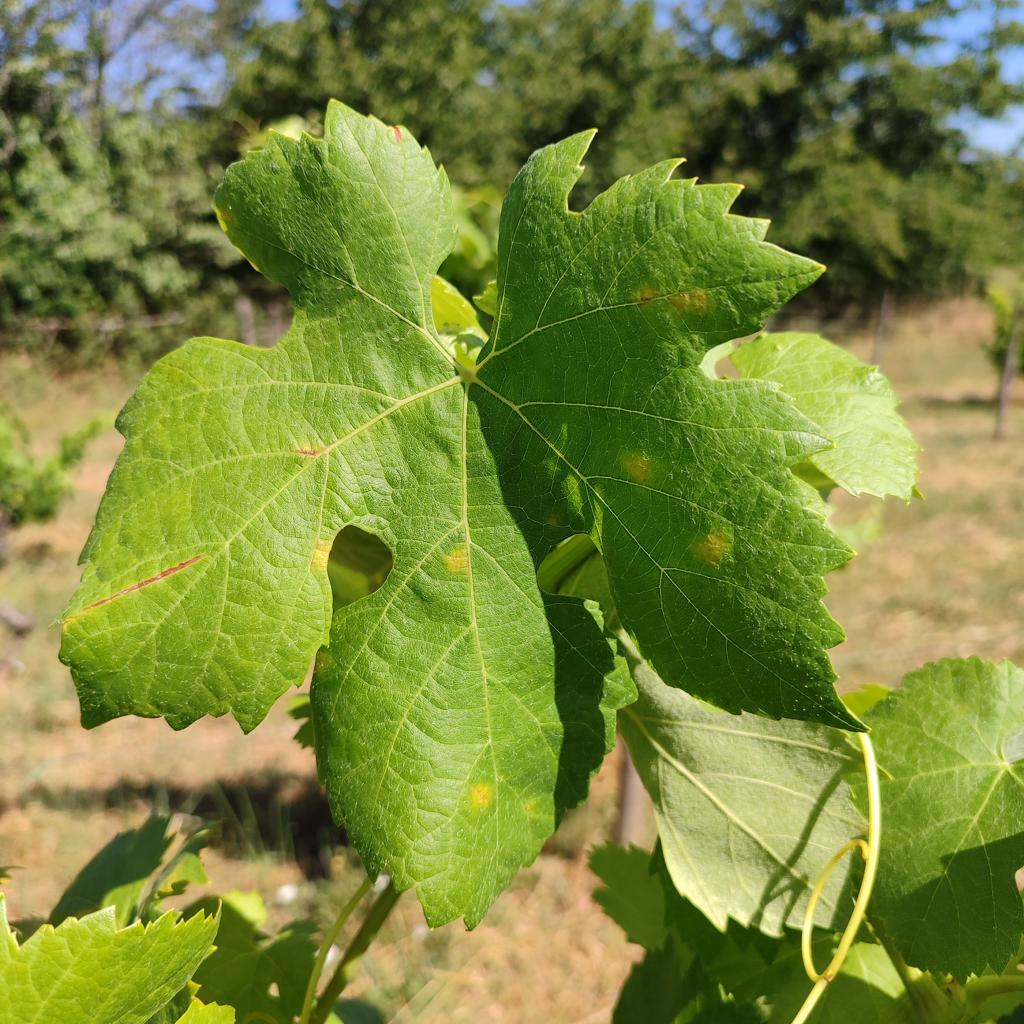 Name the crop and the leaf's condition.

grapevine, downy mildew
